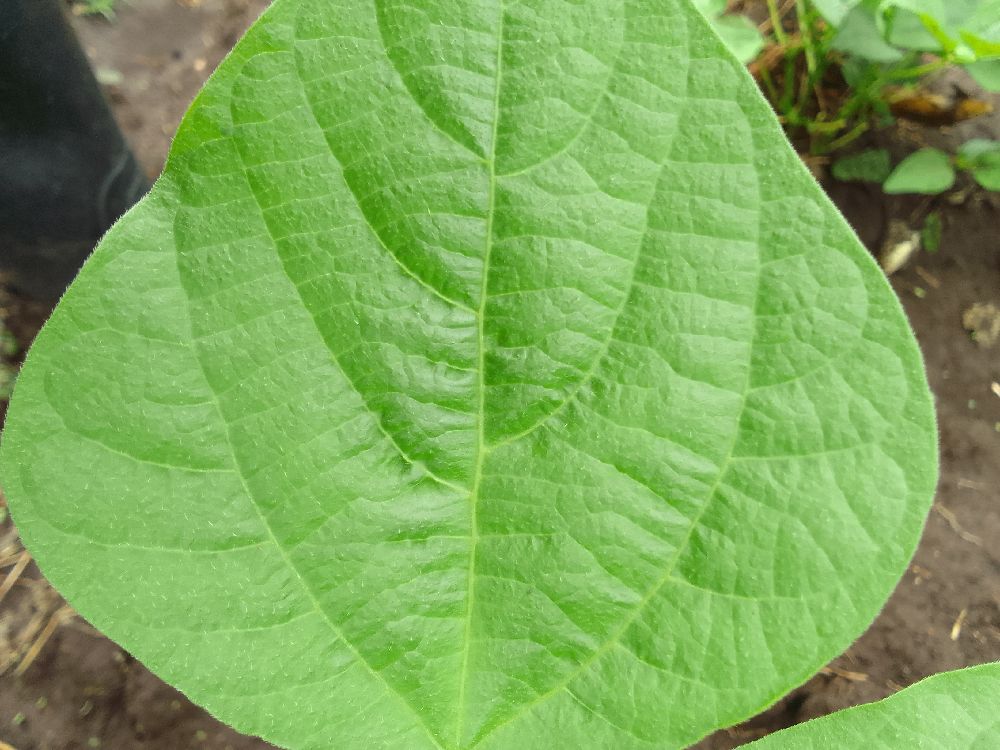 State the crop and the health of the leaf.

common bean, healthy
